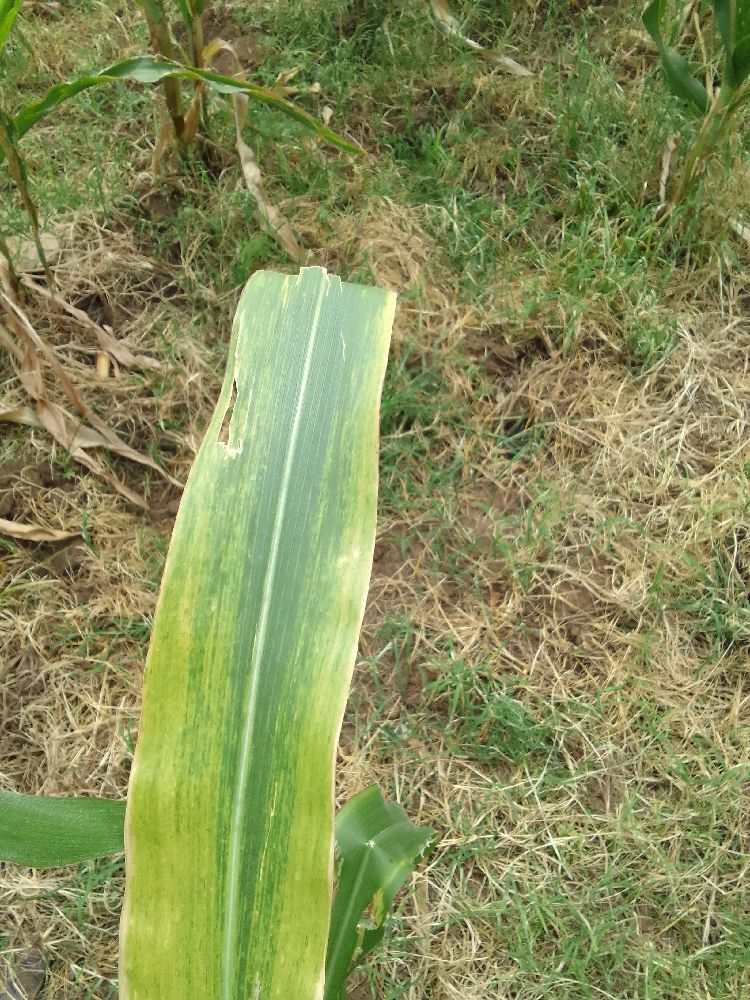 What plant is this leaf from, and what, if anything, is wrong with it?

maize, maize lethal necrosis
